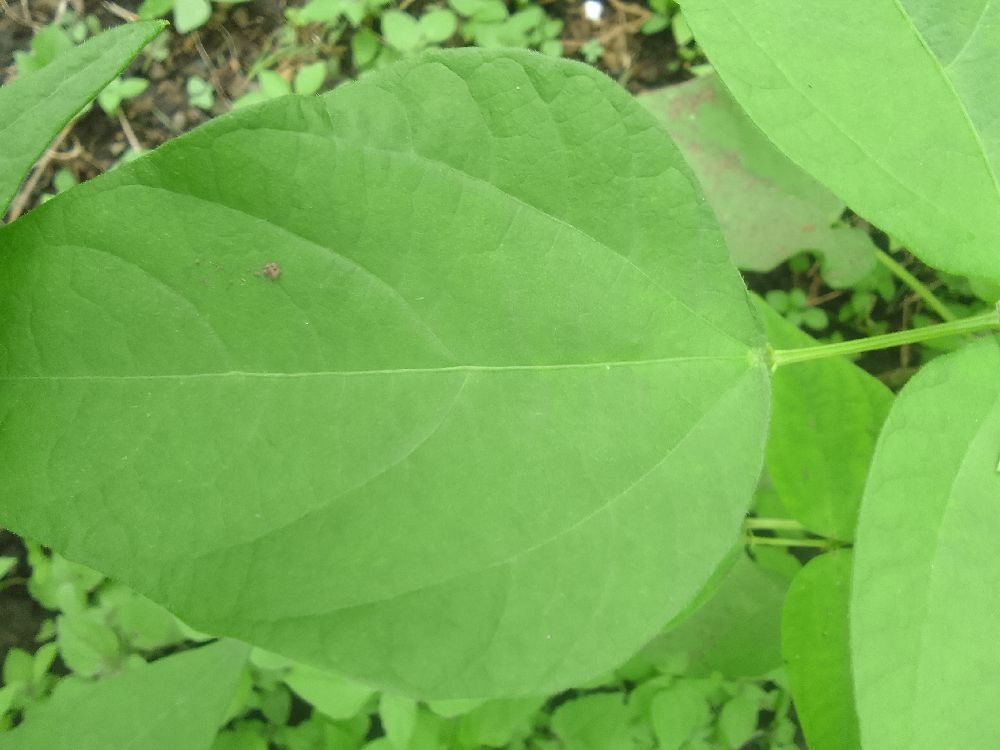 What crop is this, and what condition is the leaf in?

common bean, healthy
